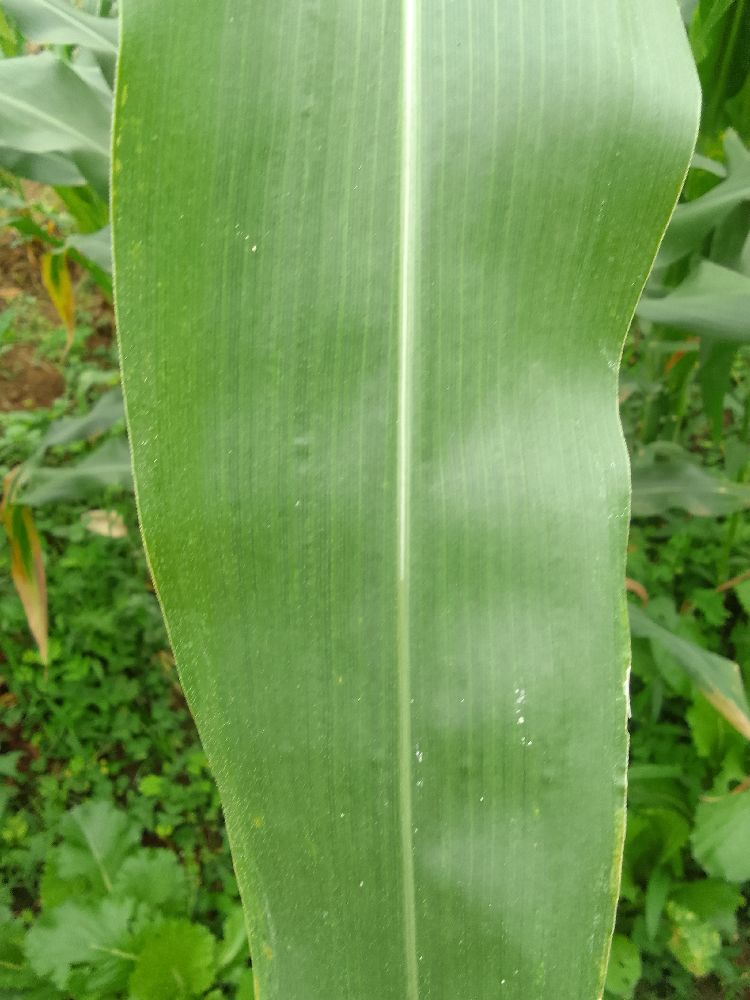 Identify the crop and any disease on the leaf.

maize, healthy
